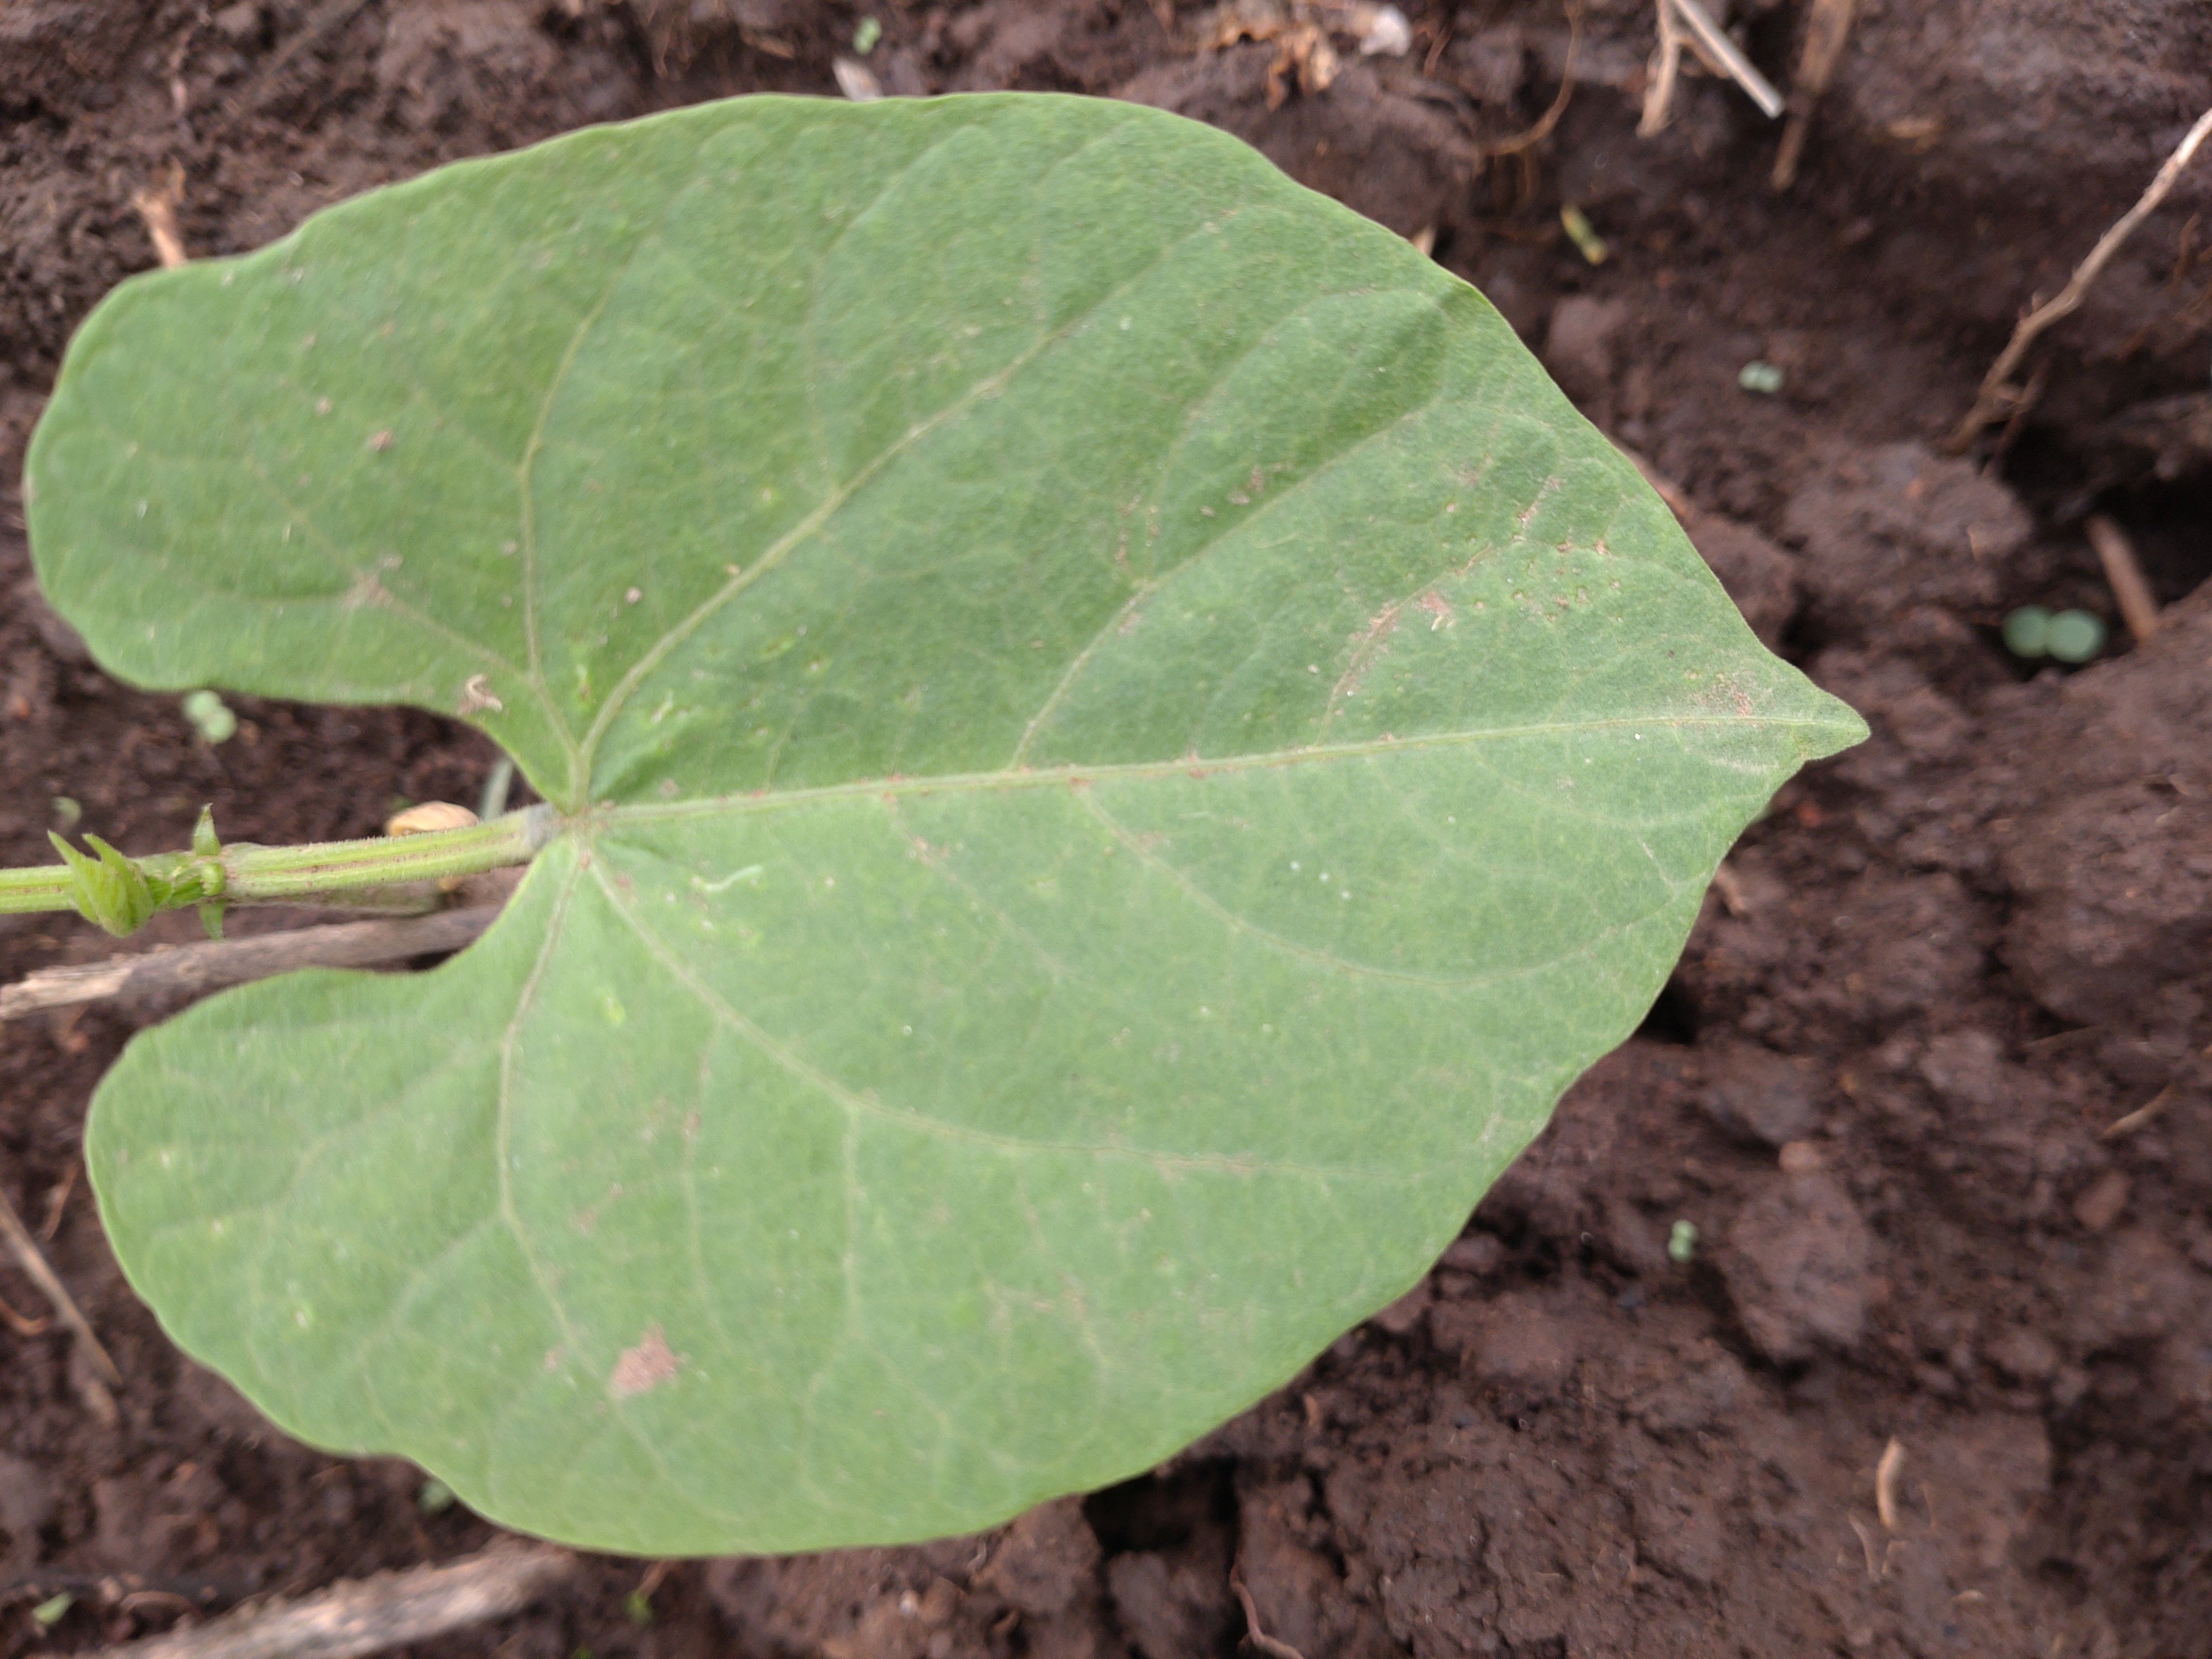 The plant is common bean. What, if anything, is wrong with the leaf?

healthy
